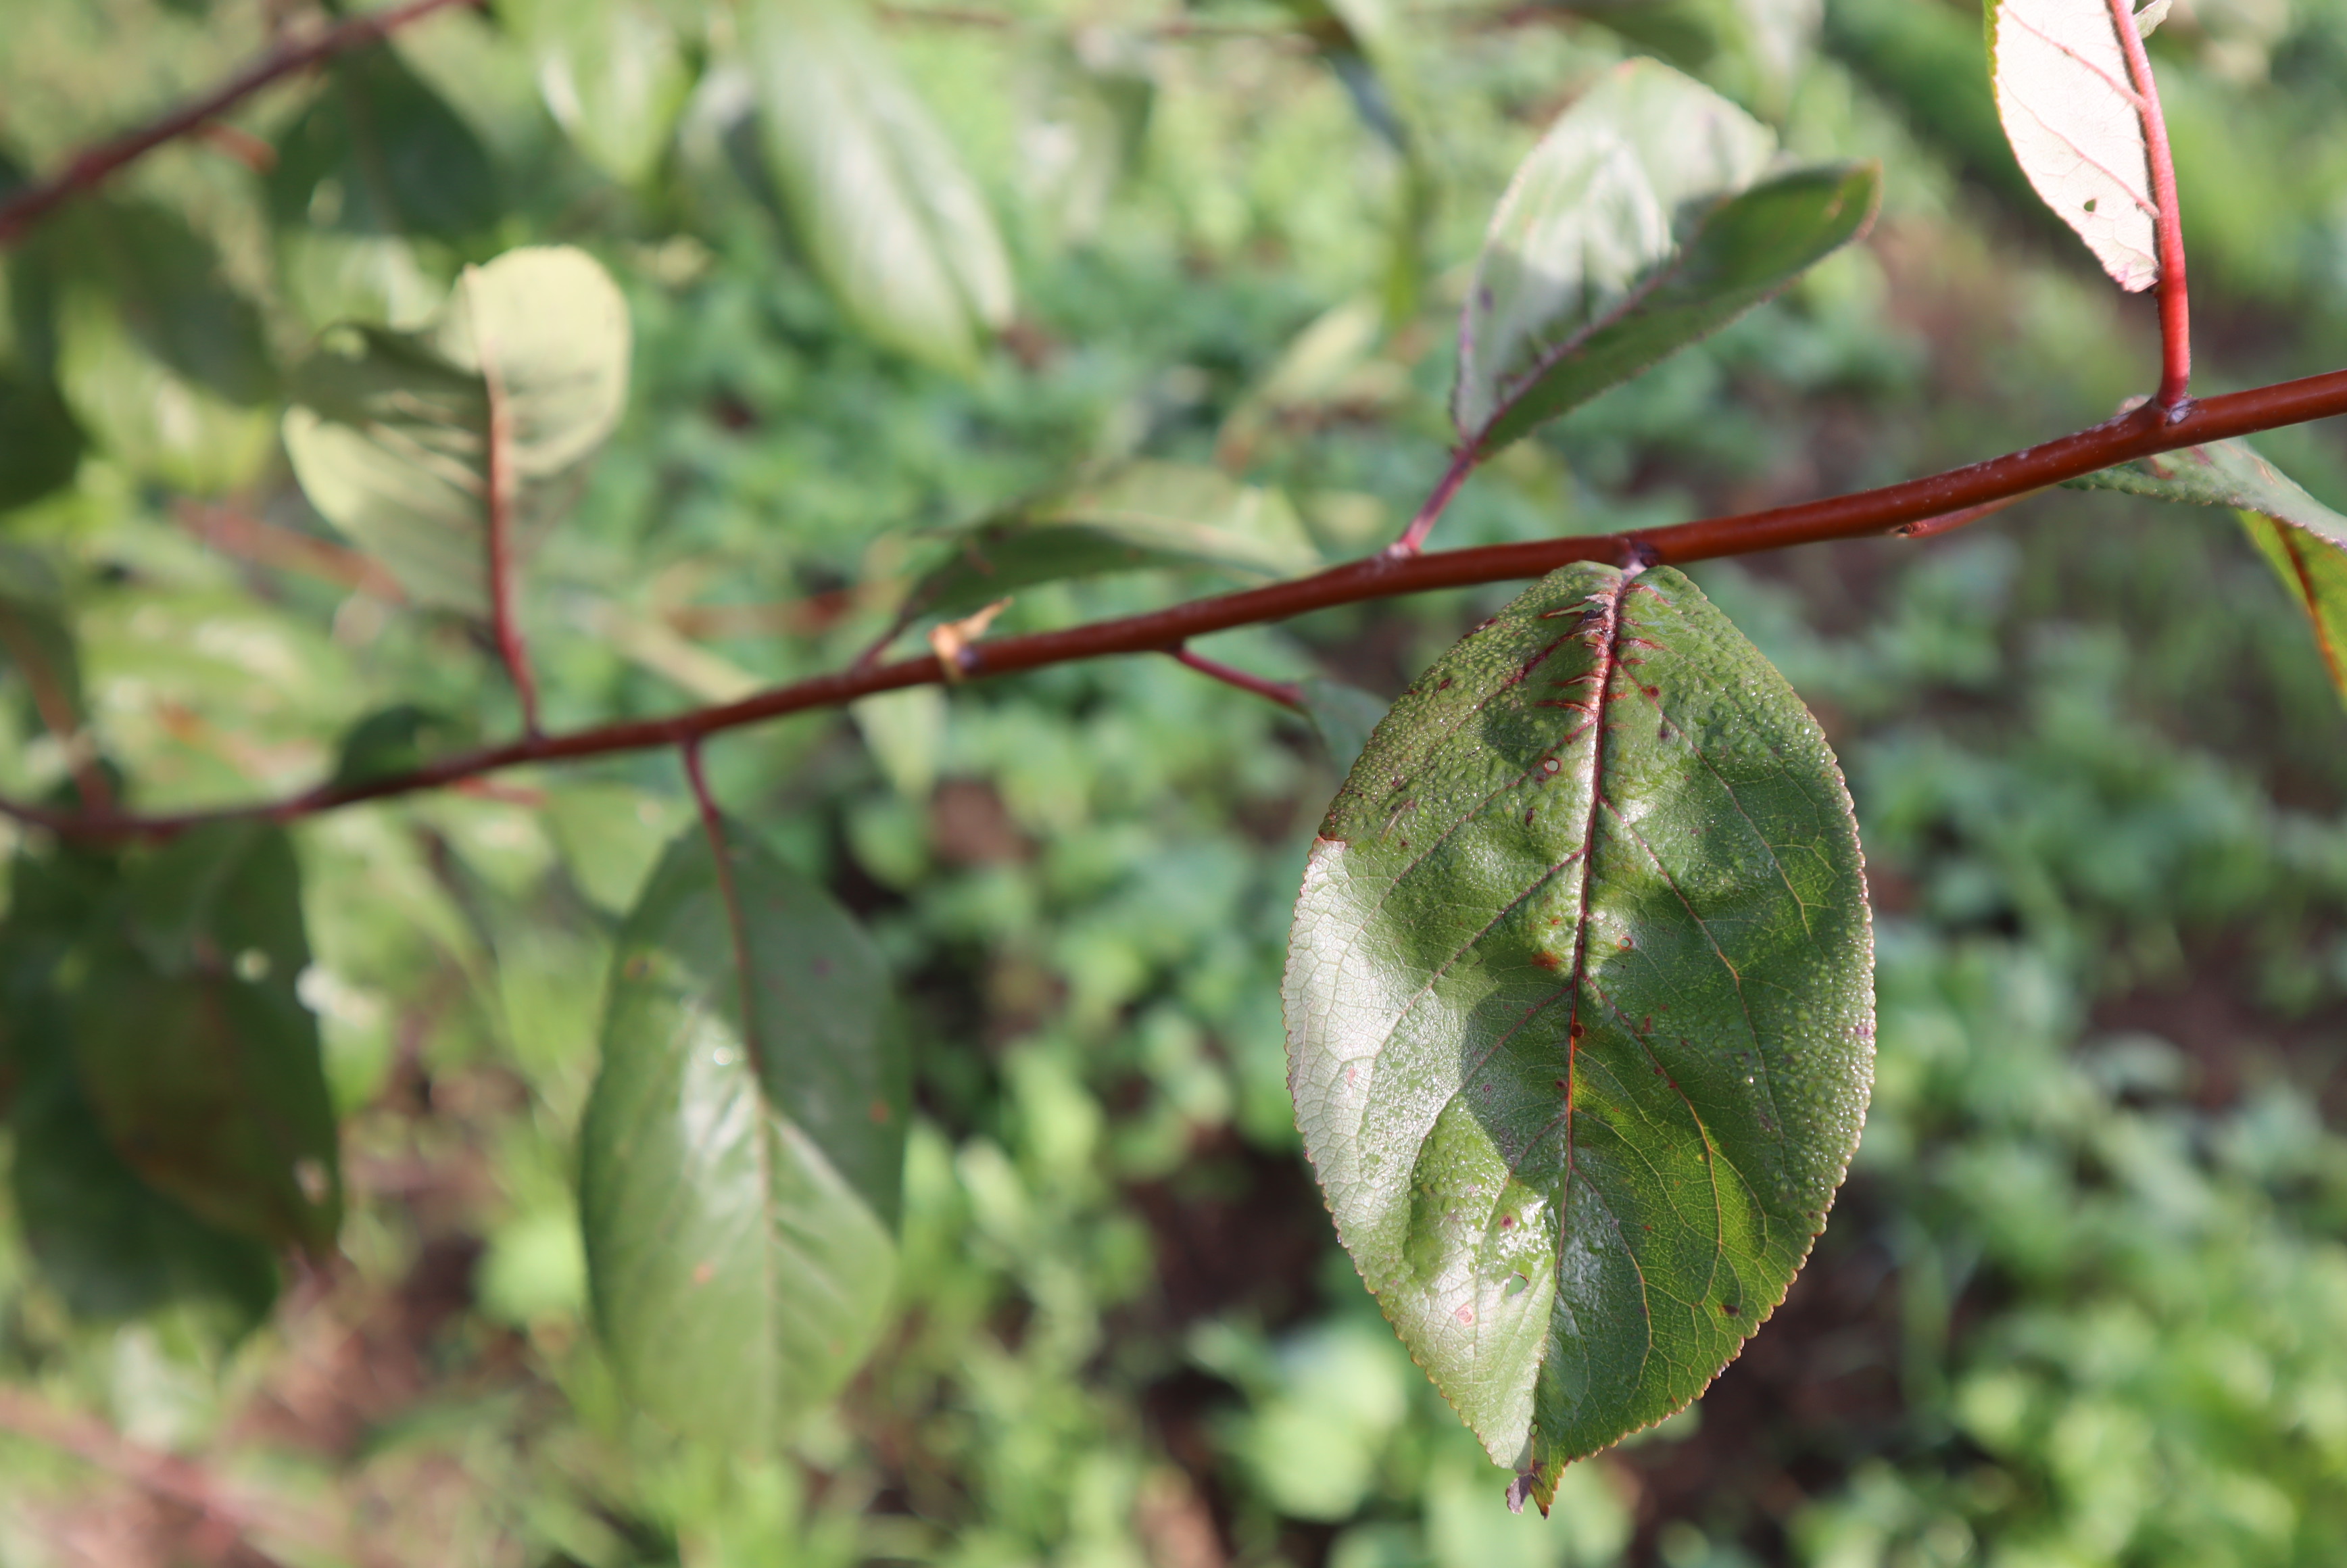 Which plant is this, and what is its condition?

plum, shot hole disease
